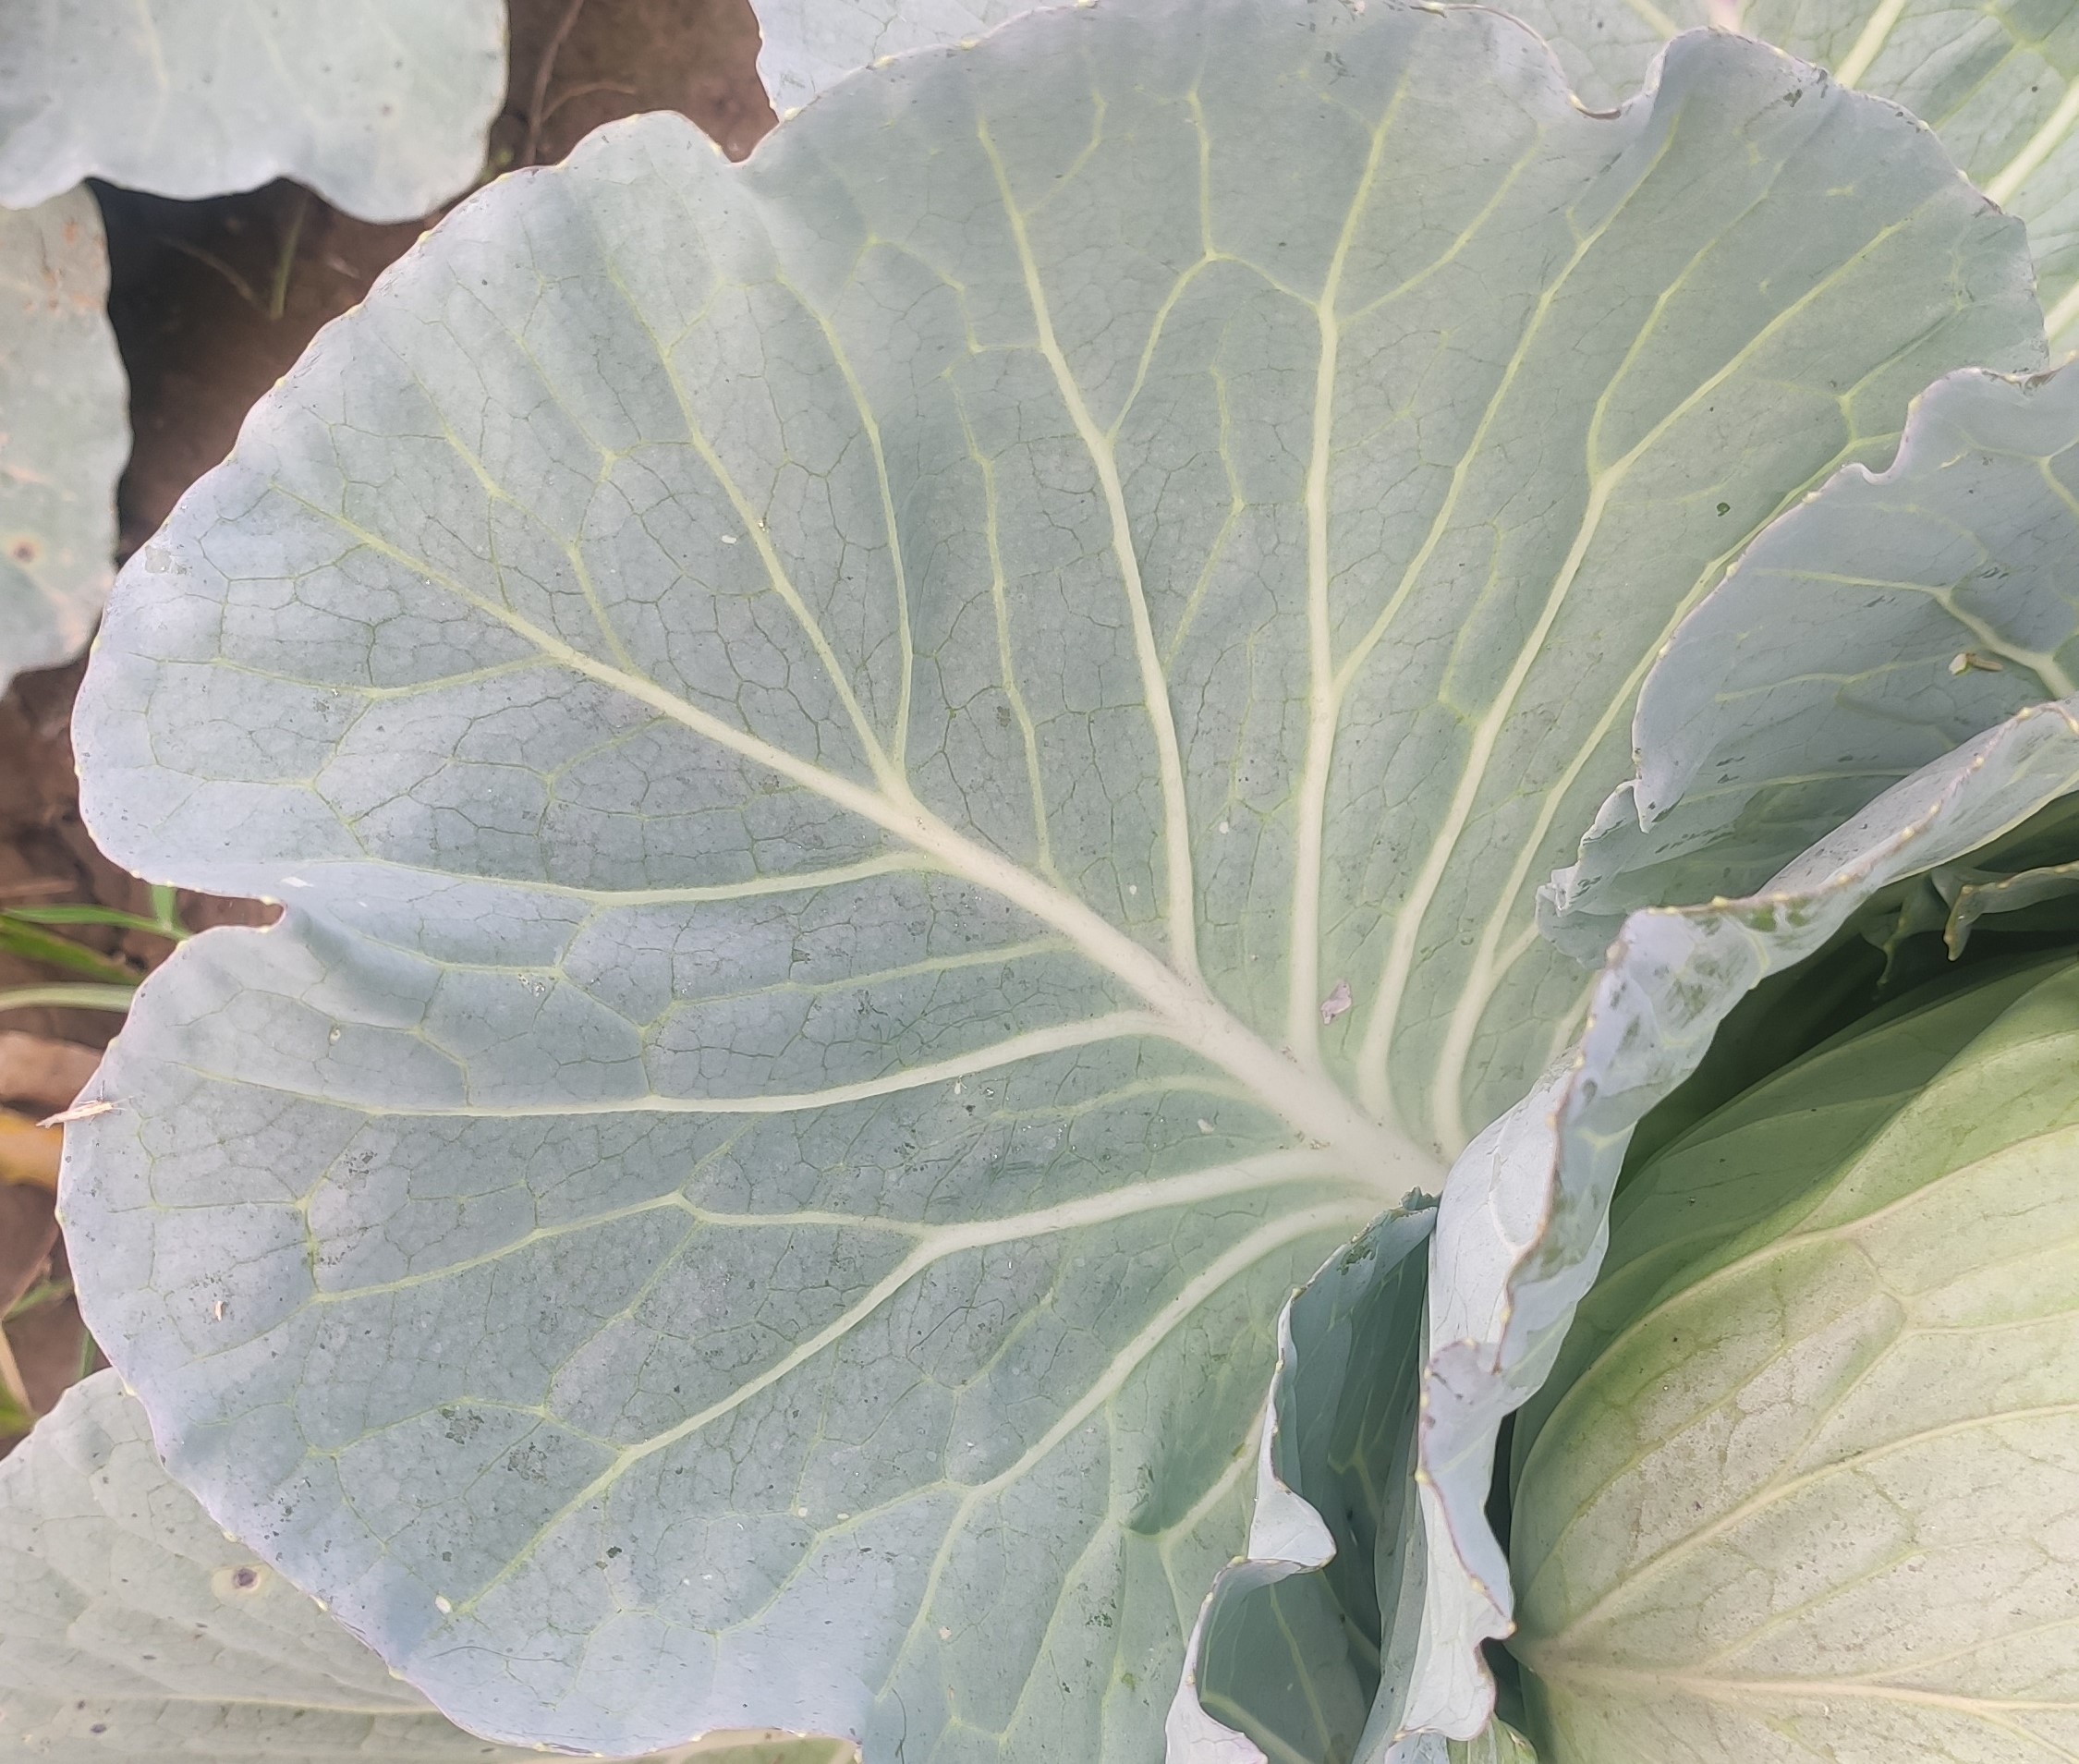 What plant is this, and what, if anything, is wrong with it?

cabbage, healthy
